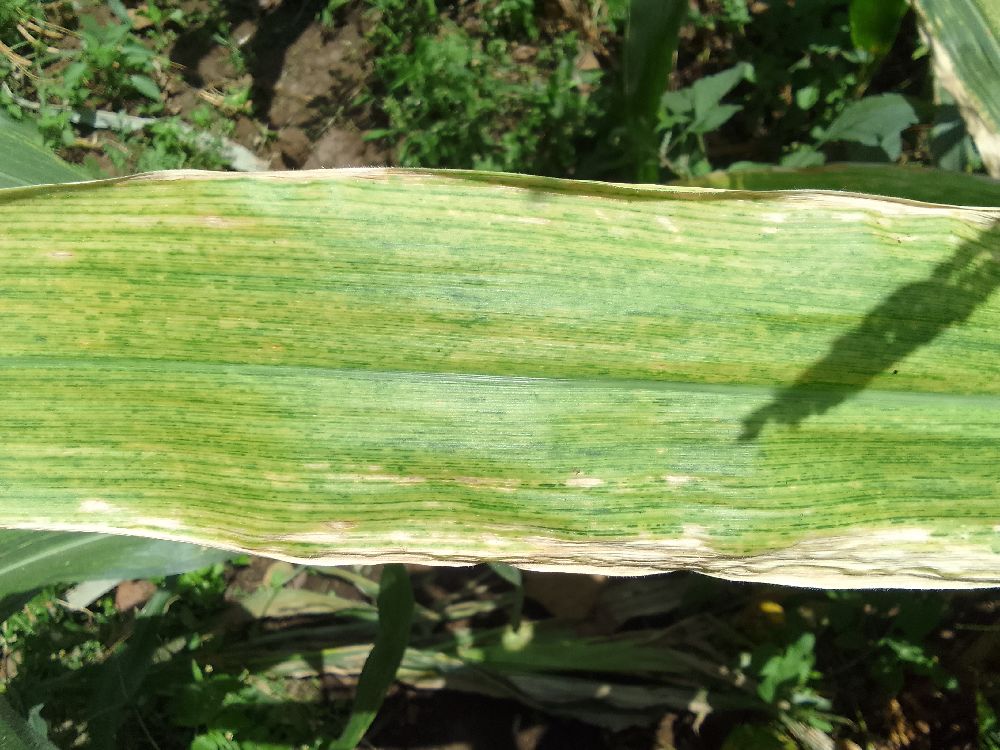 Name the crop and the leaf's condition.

maize, maize lethal necrosis
